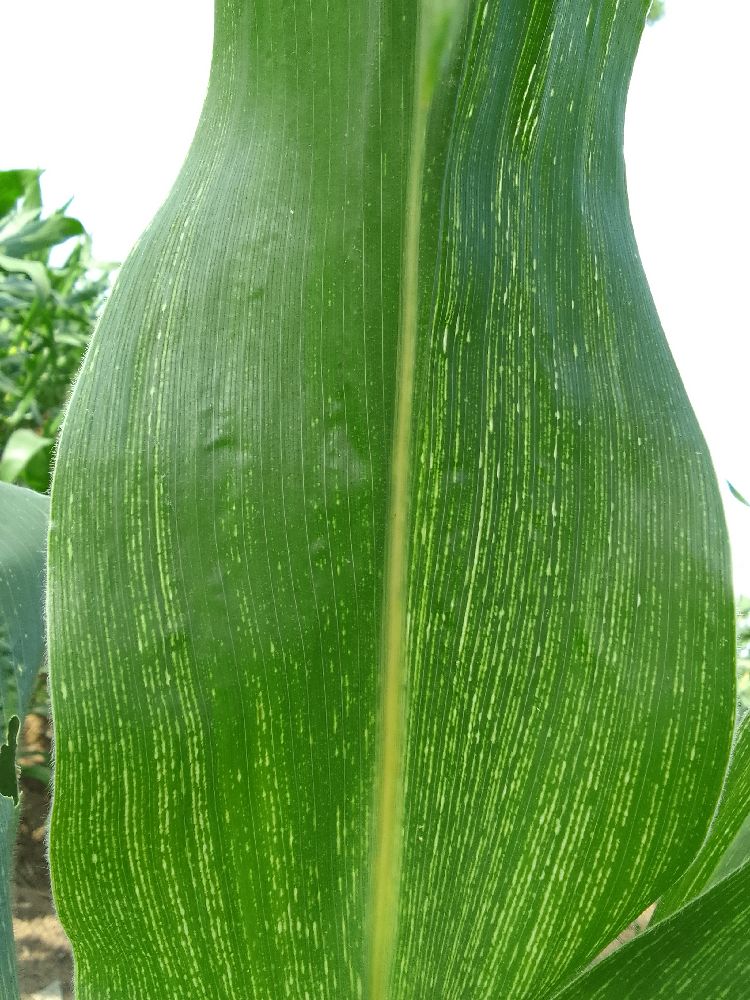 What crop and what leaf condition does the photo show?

maize, maize streak virus
